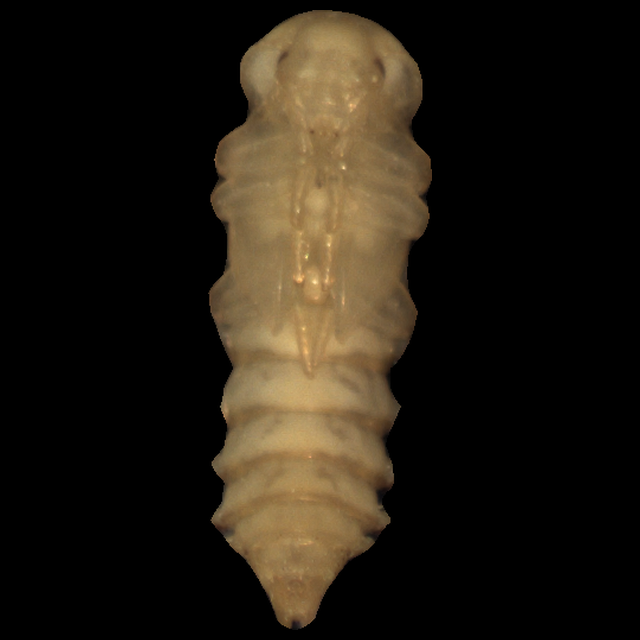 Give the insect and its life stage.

mealworm pupa
